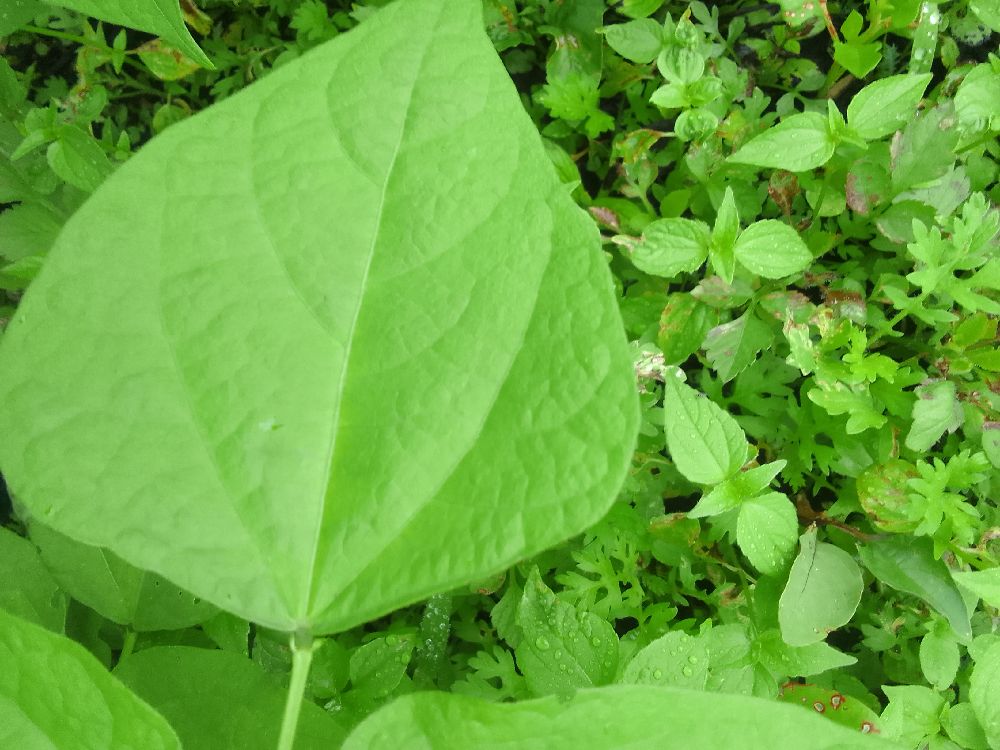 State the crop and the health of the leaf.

common bean, healthy
